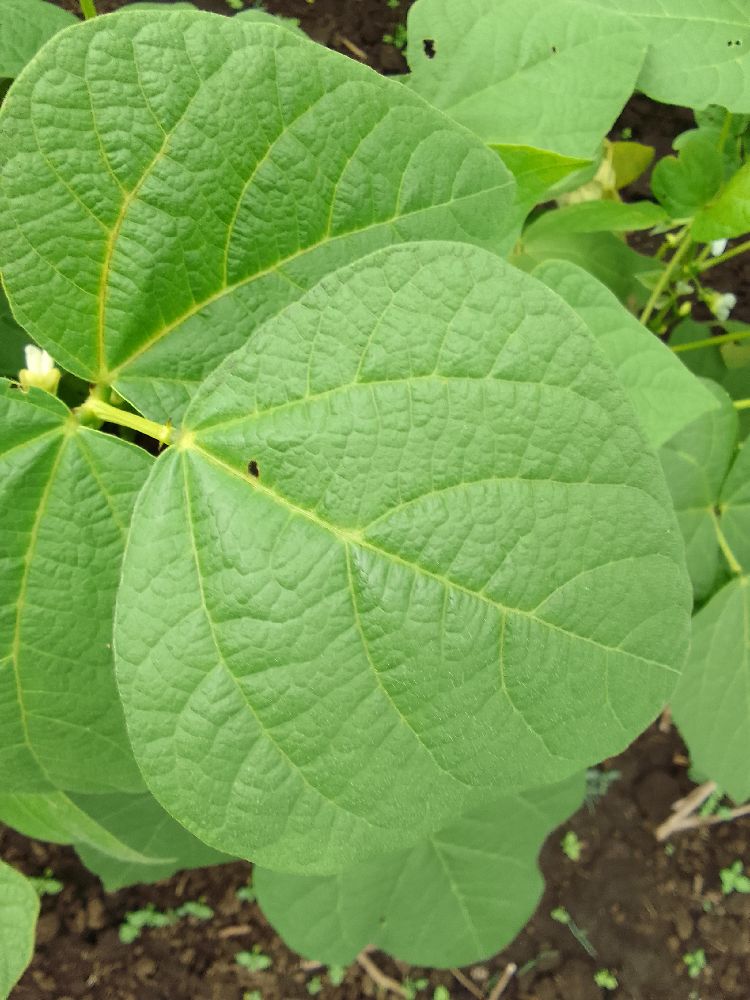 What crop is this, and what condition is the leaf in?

common bean, healthy
